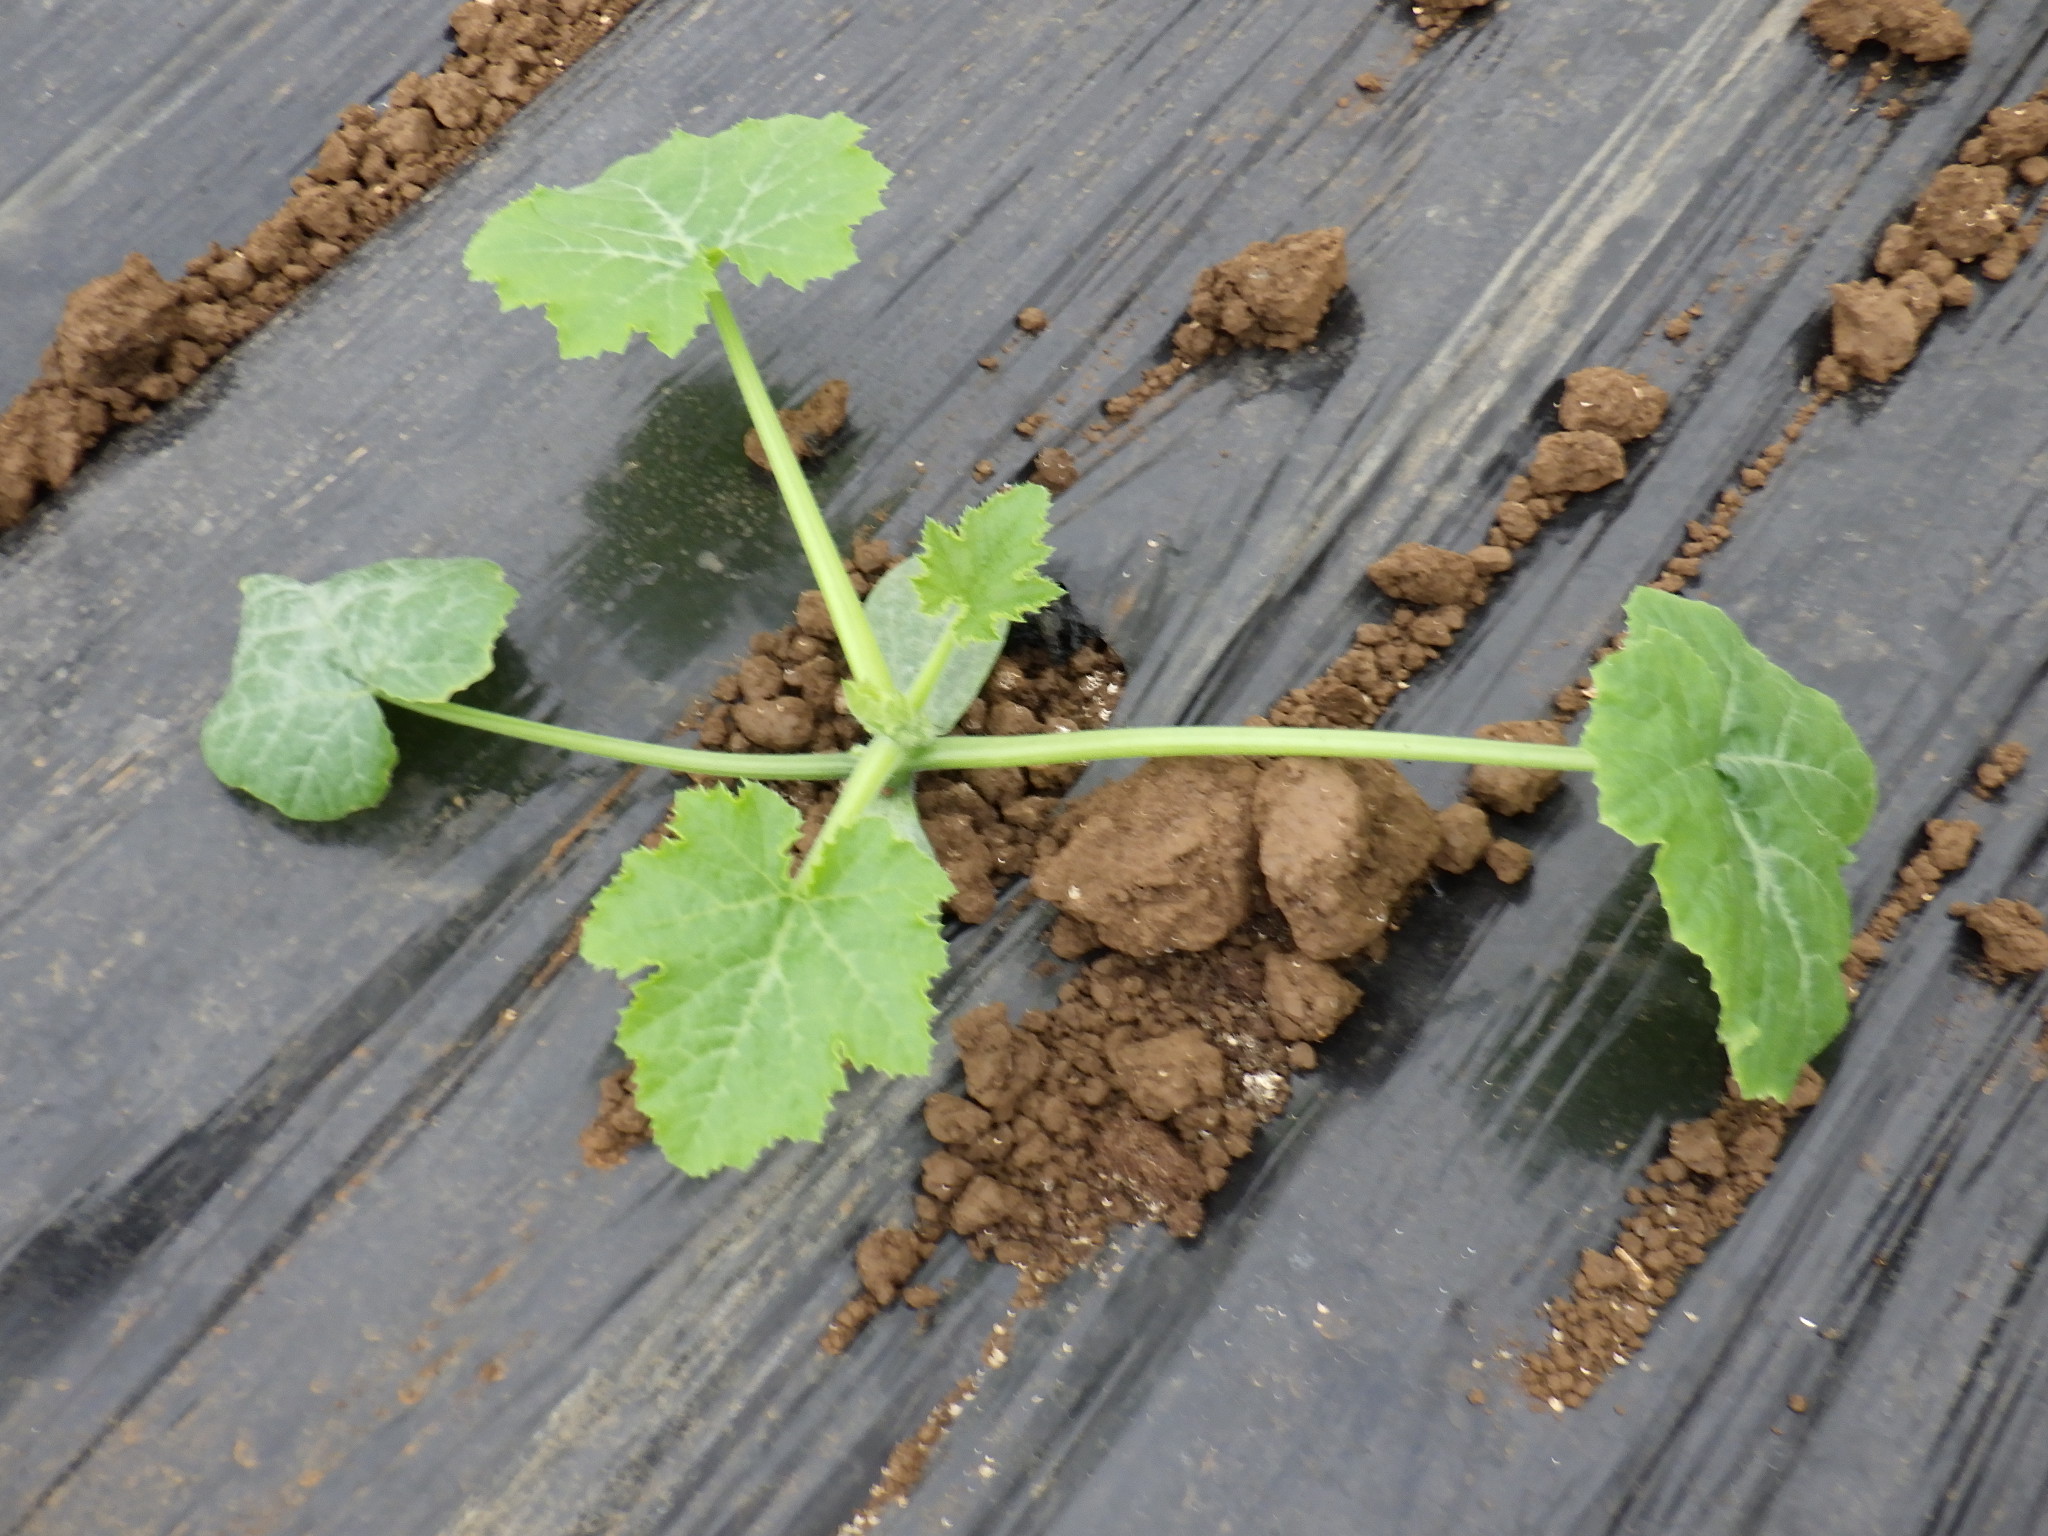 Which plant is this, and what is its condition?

zucchini, healthy
